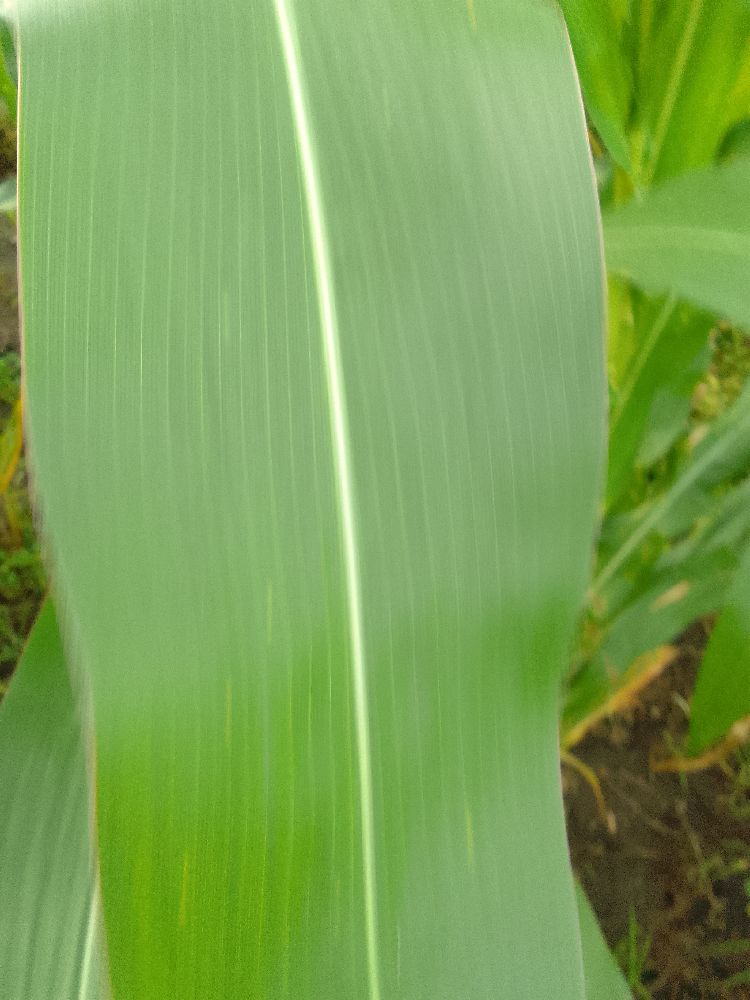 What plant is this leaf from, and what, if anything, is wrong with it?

maize, healthy
